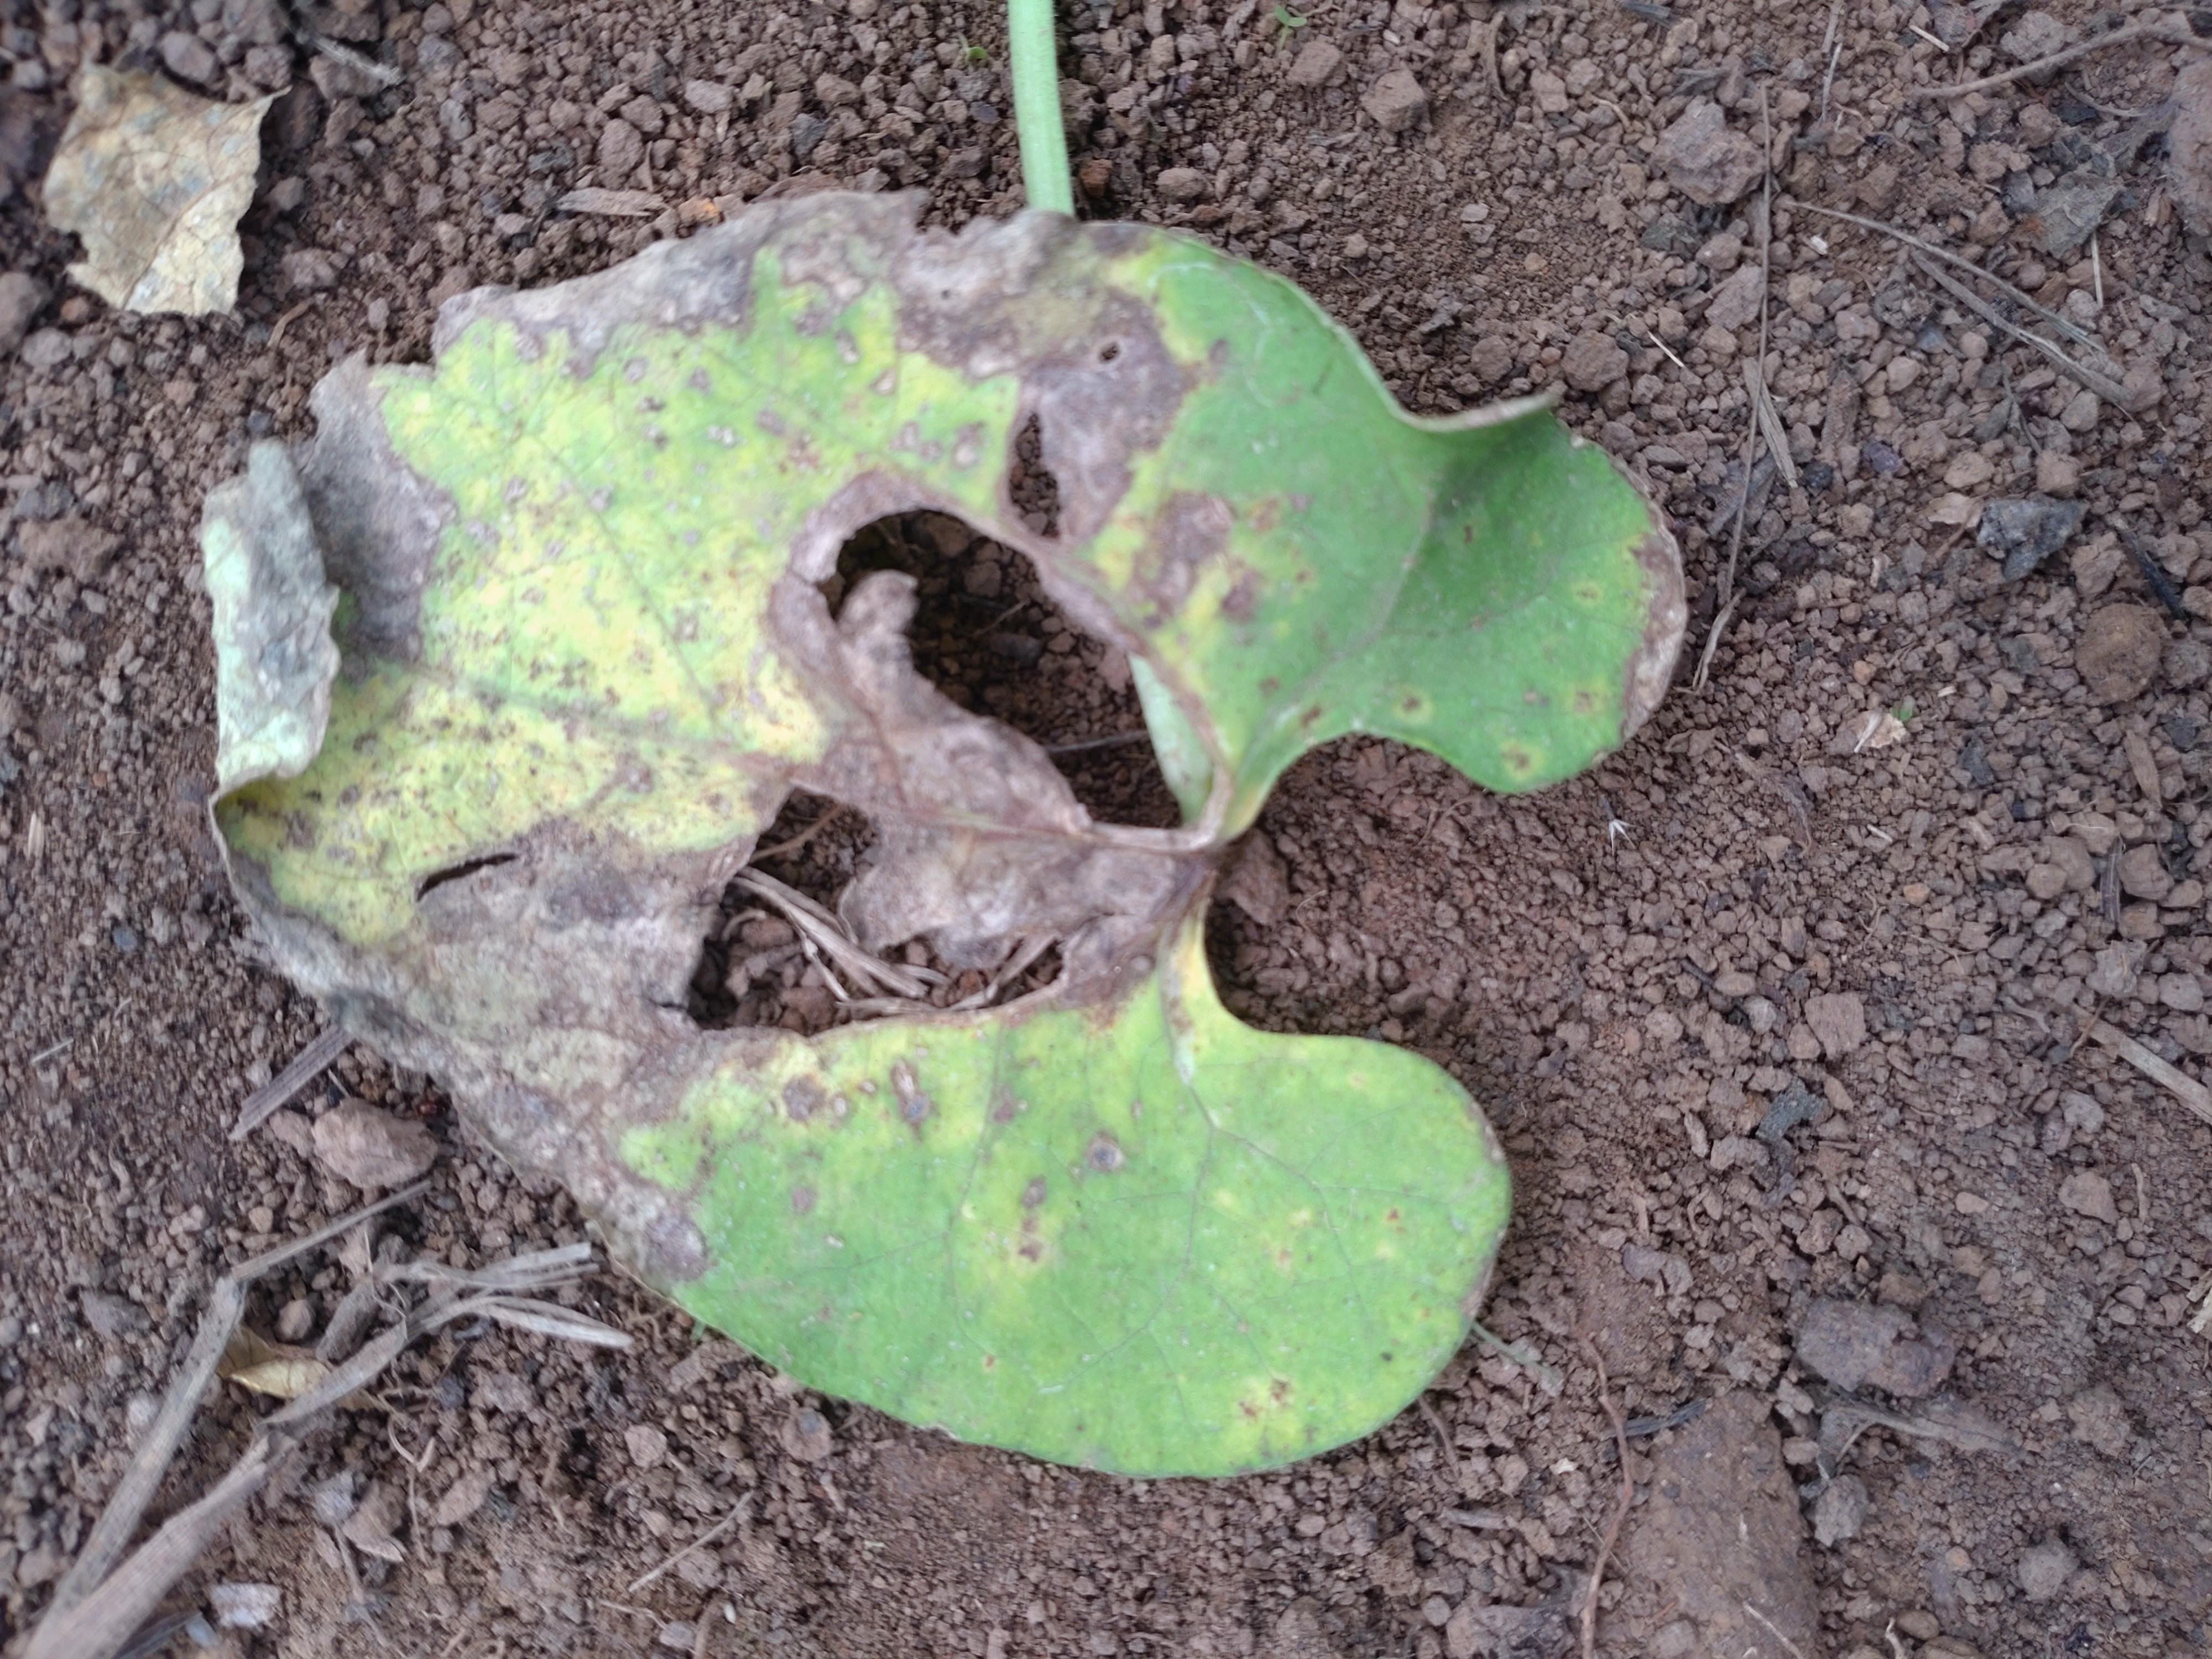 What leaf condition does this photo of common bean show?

anthracnose
